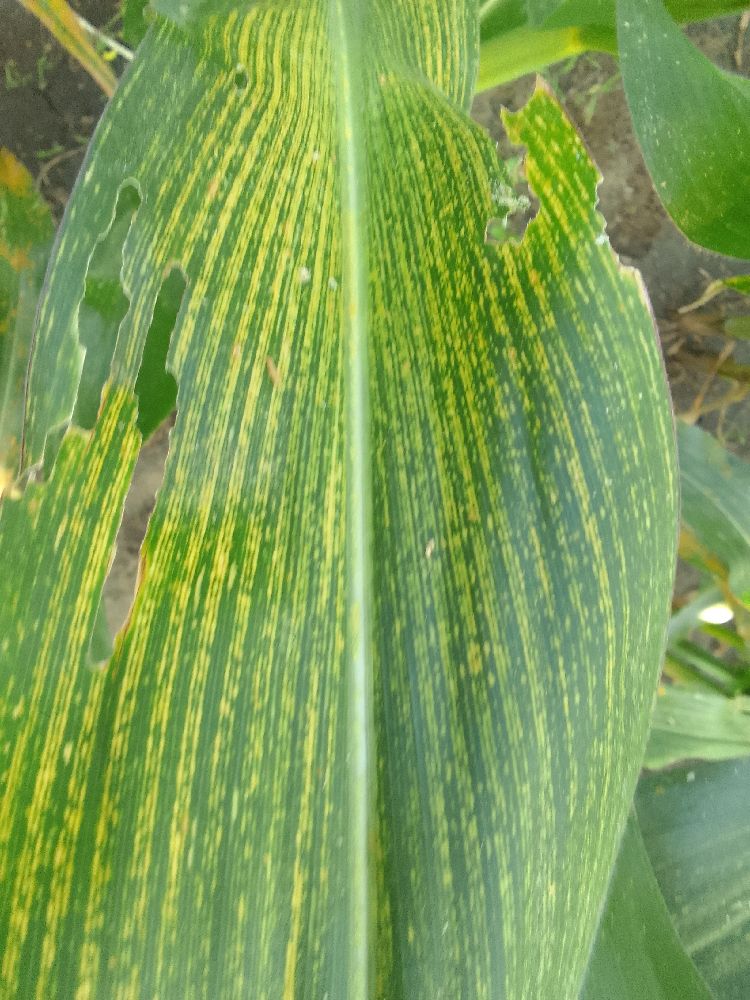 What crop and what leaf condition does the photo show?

maize, maize streak virus
